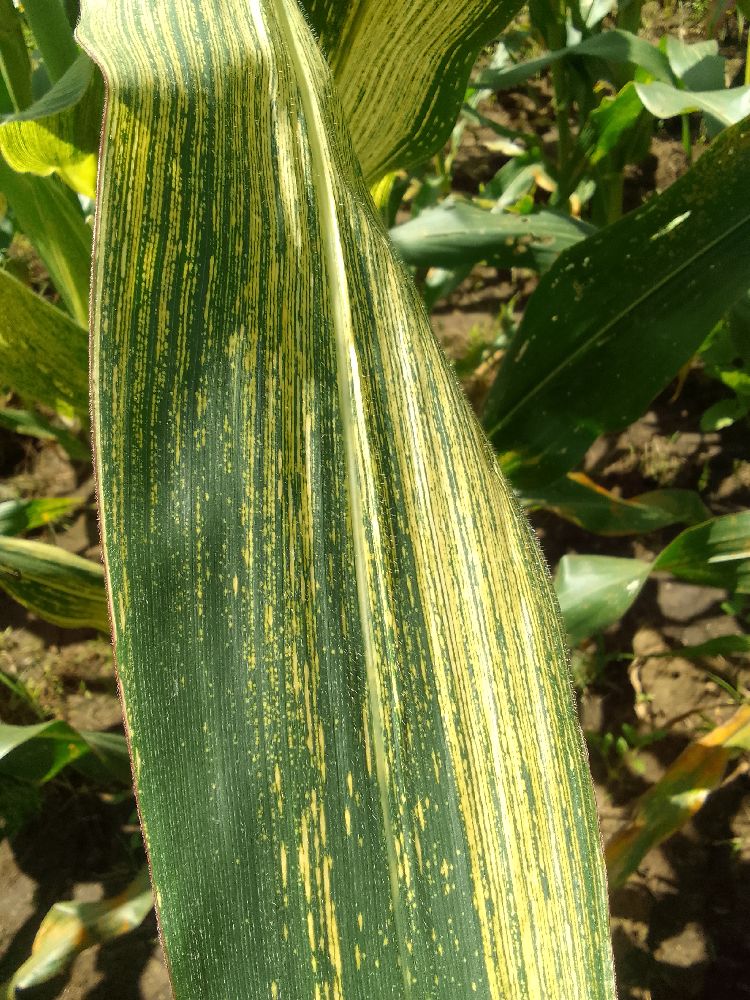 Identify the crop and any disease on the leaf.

maize, maize streak virus
